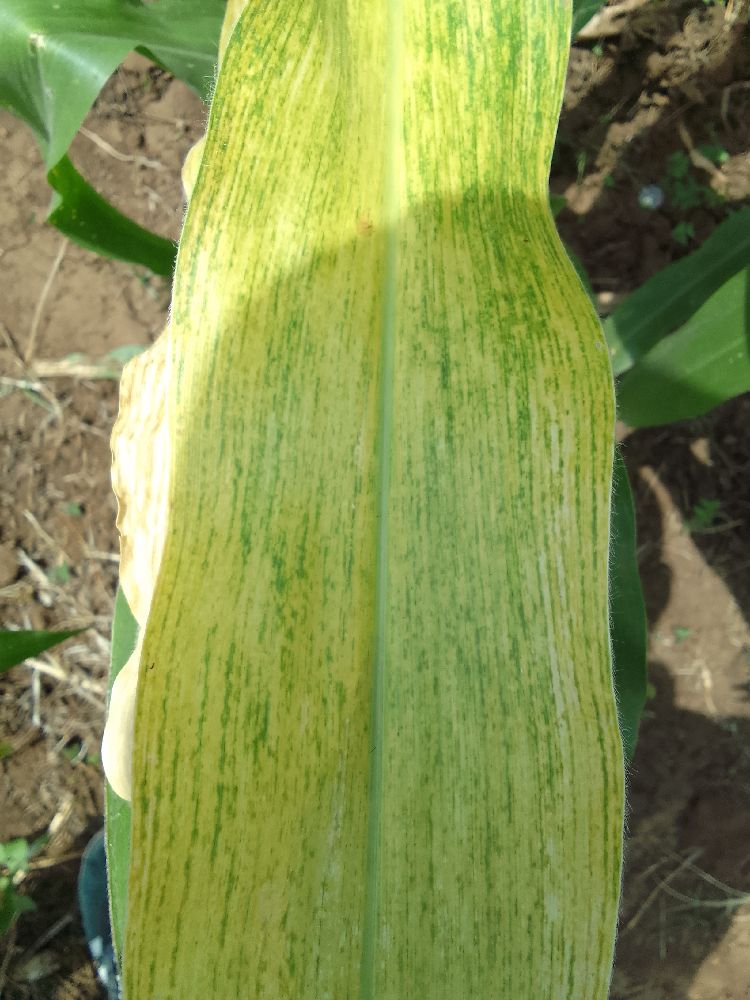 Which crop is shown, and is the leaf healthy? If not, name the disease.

maize, maize lethal necrosis
